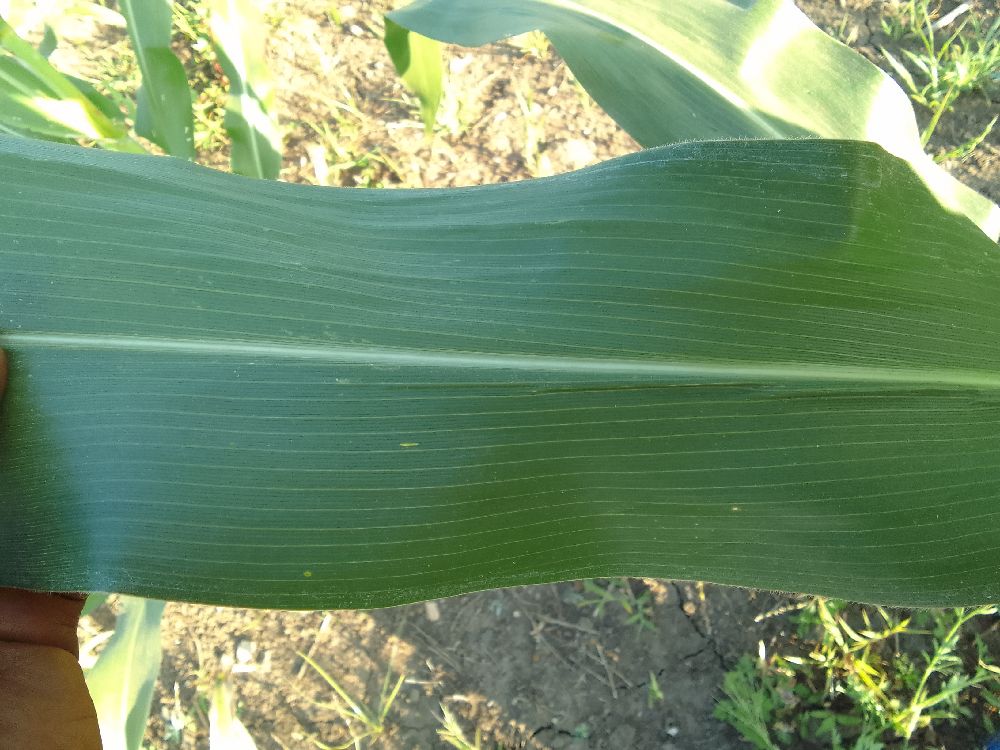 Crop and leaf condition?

maize, healthy
